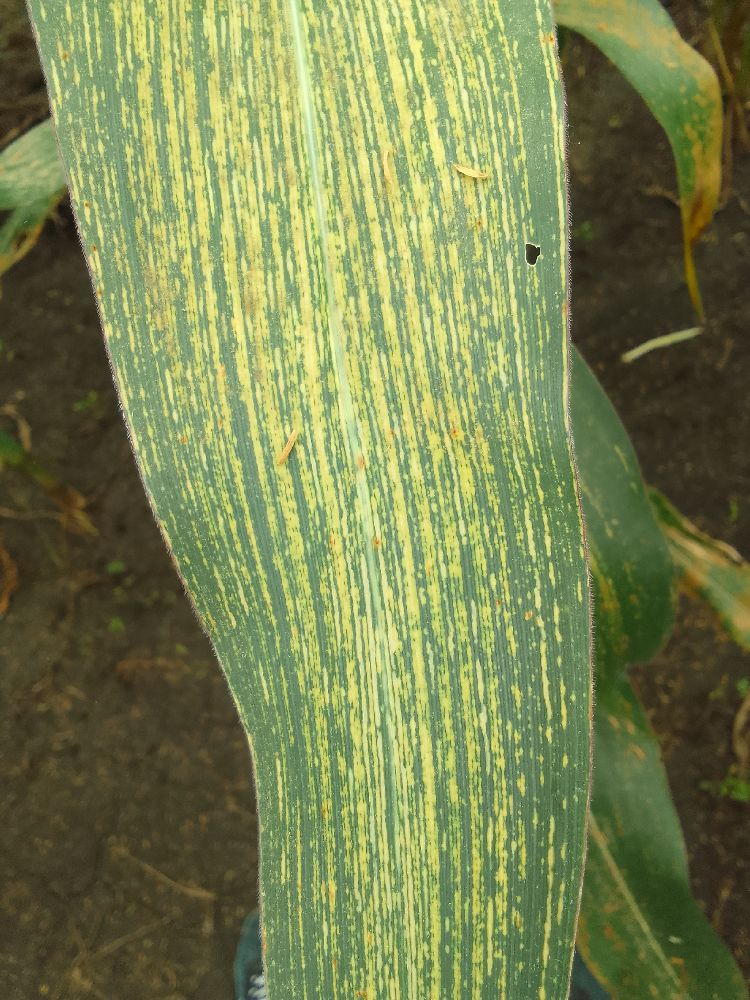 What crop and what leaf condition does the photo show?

maize, maize streak virus
